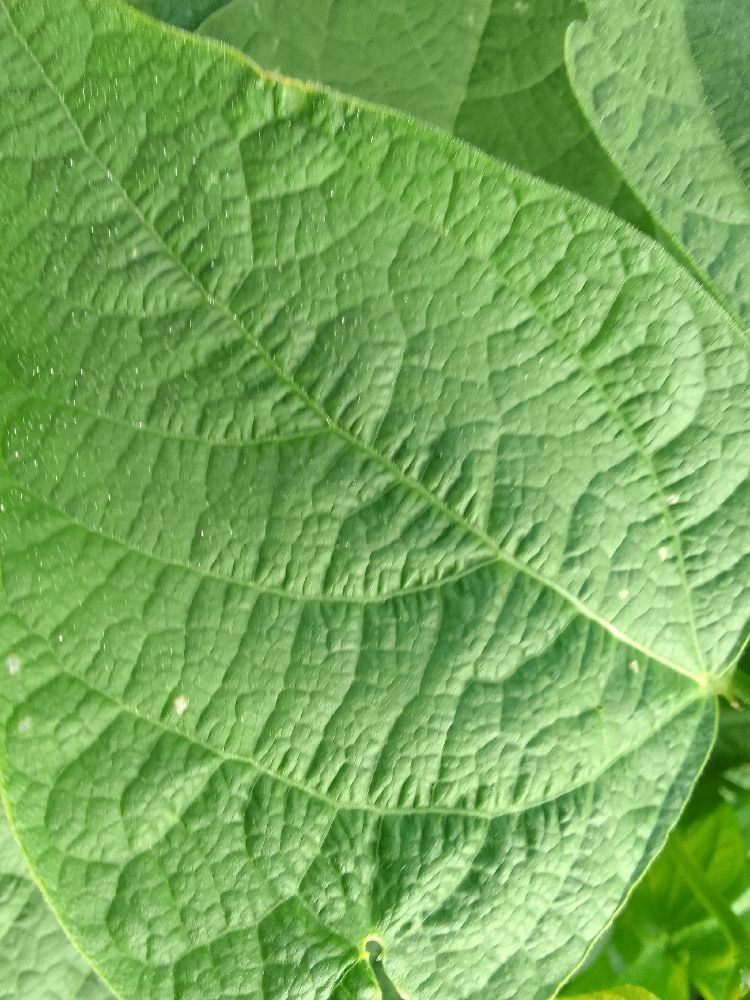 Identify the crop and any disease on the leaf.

common bean, healthy
